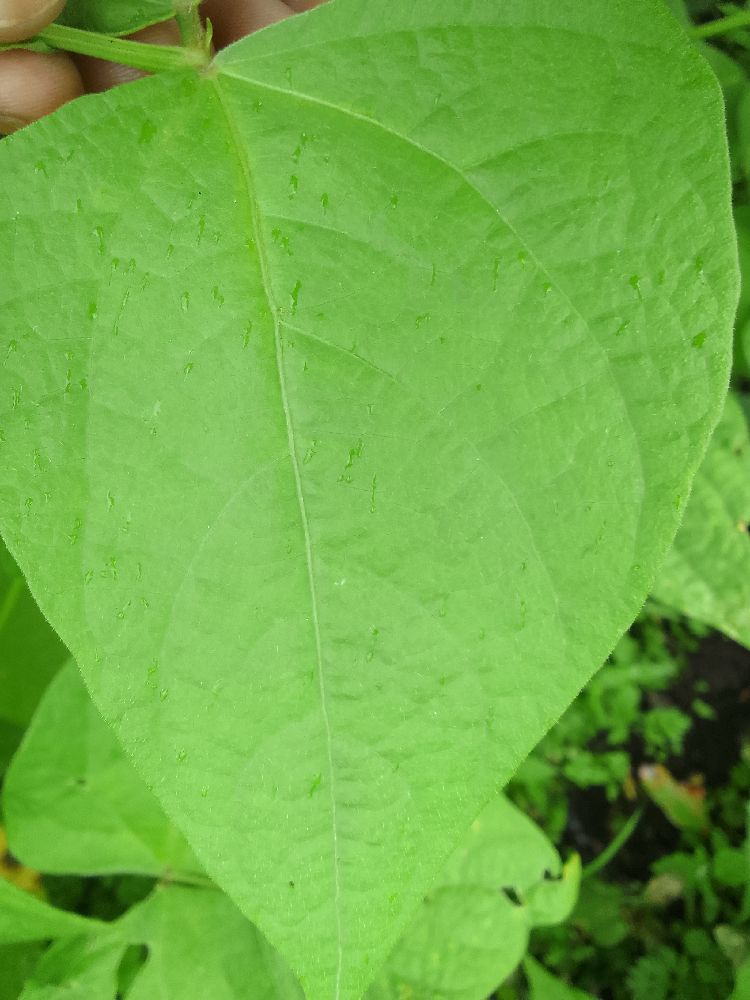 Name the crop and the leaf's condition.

common bean, healthy
